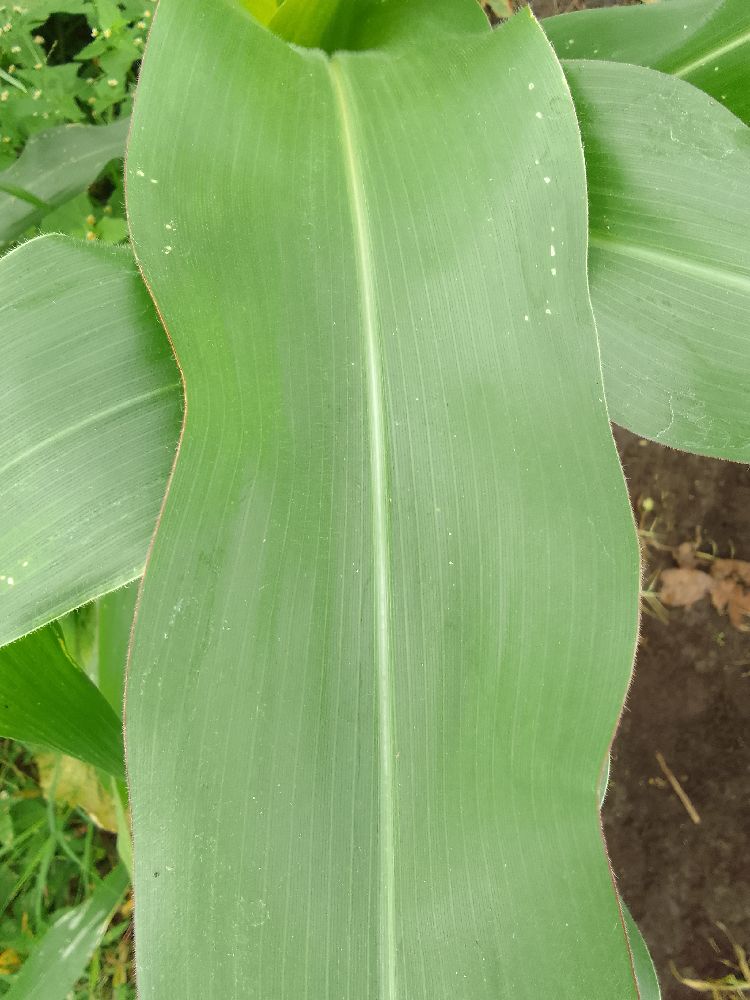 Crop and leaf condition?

maize, healthy
